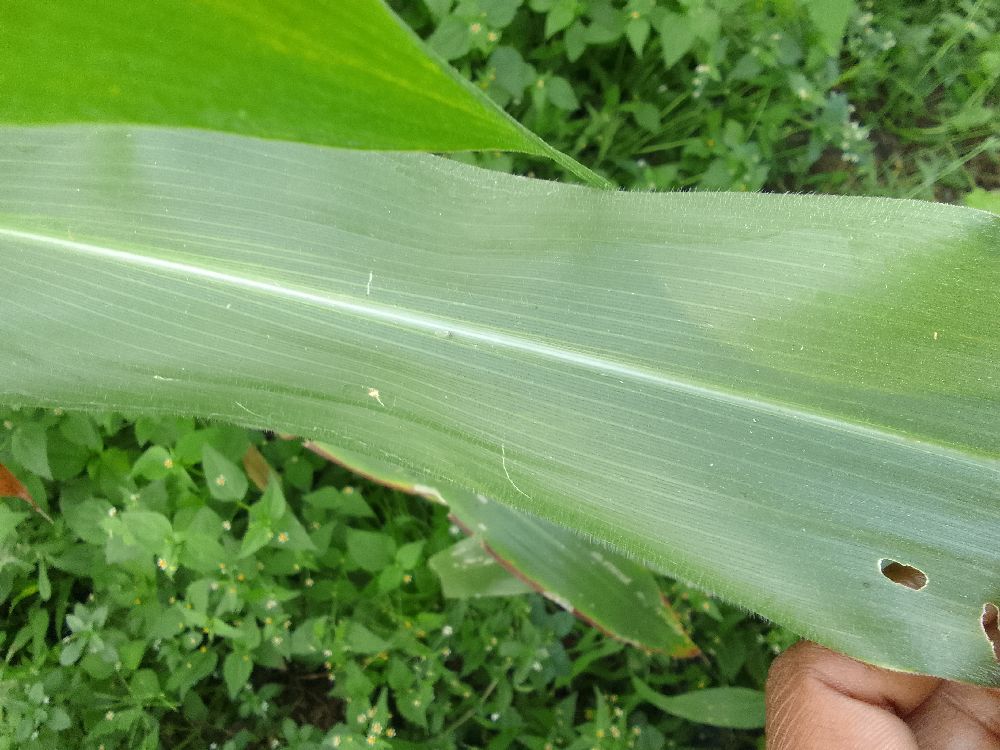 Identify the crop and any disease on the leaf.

maize, healthy
